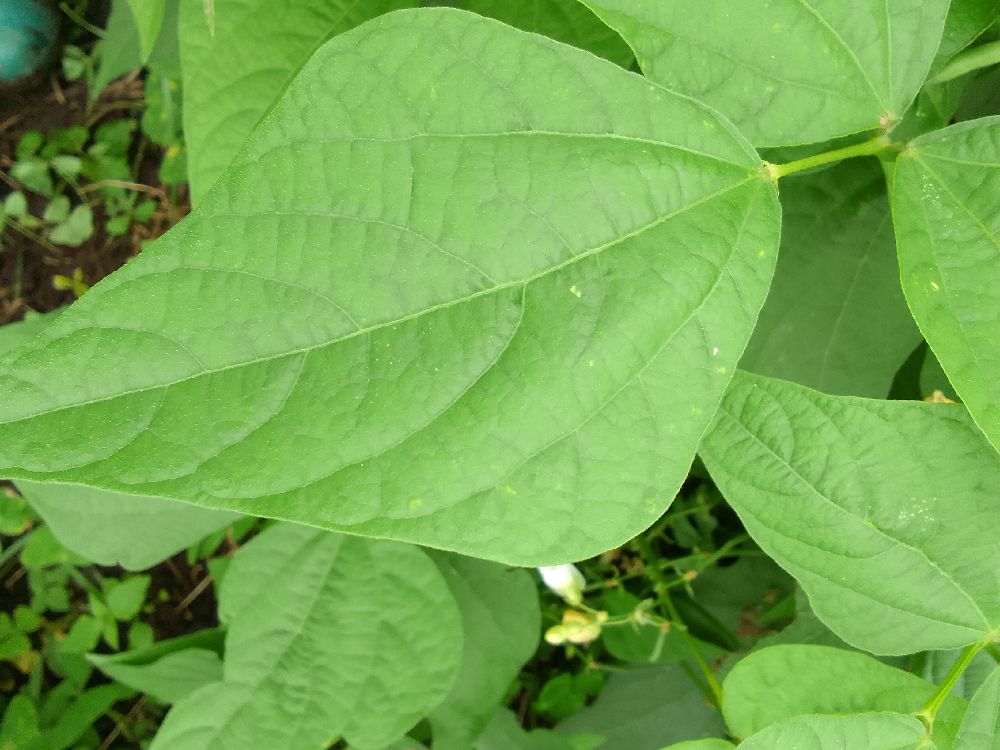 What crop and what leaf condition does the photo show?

common bean, healthy
